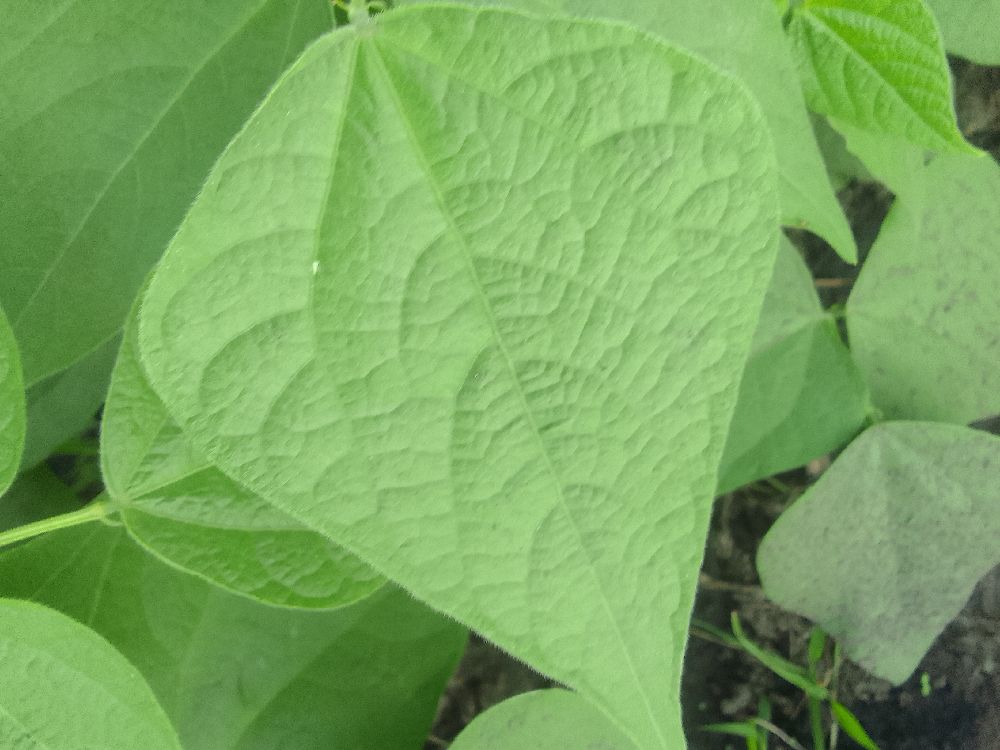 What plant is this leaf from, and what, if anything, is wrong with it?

common bean, healthy
